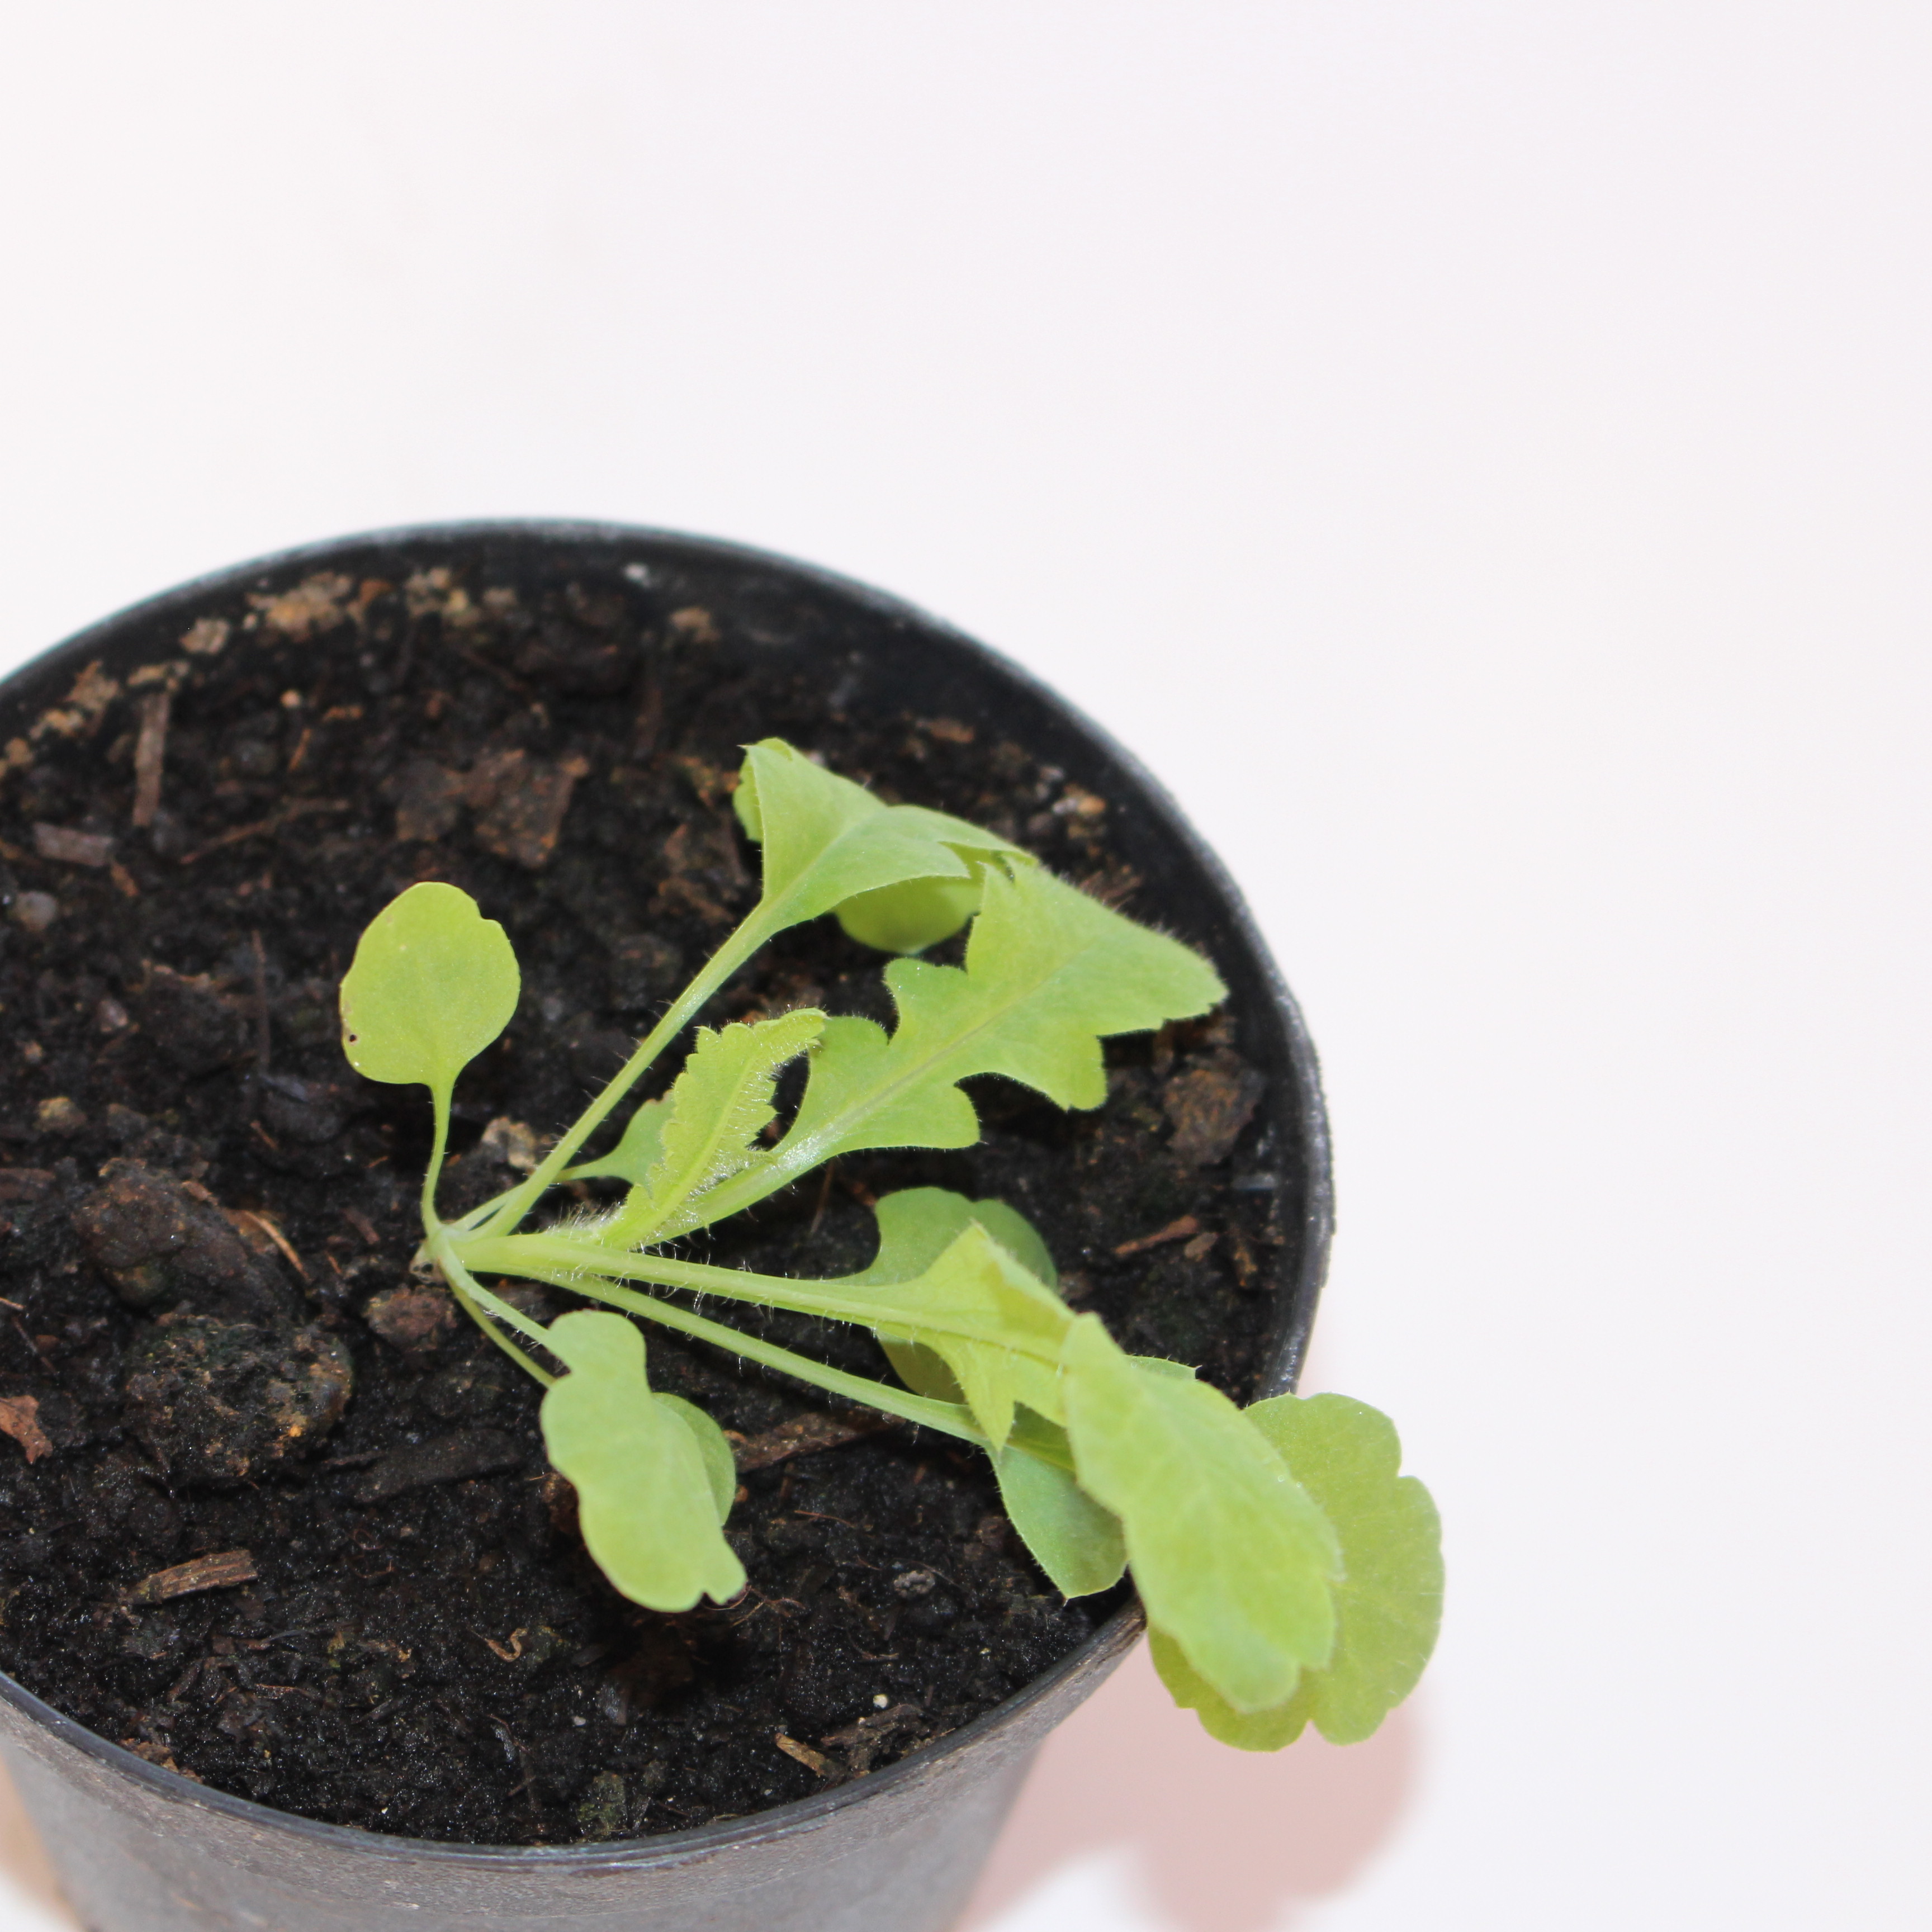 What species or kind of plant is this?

Papaver rhoeas
